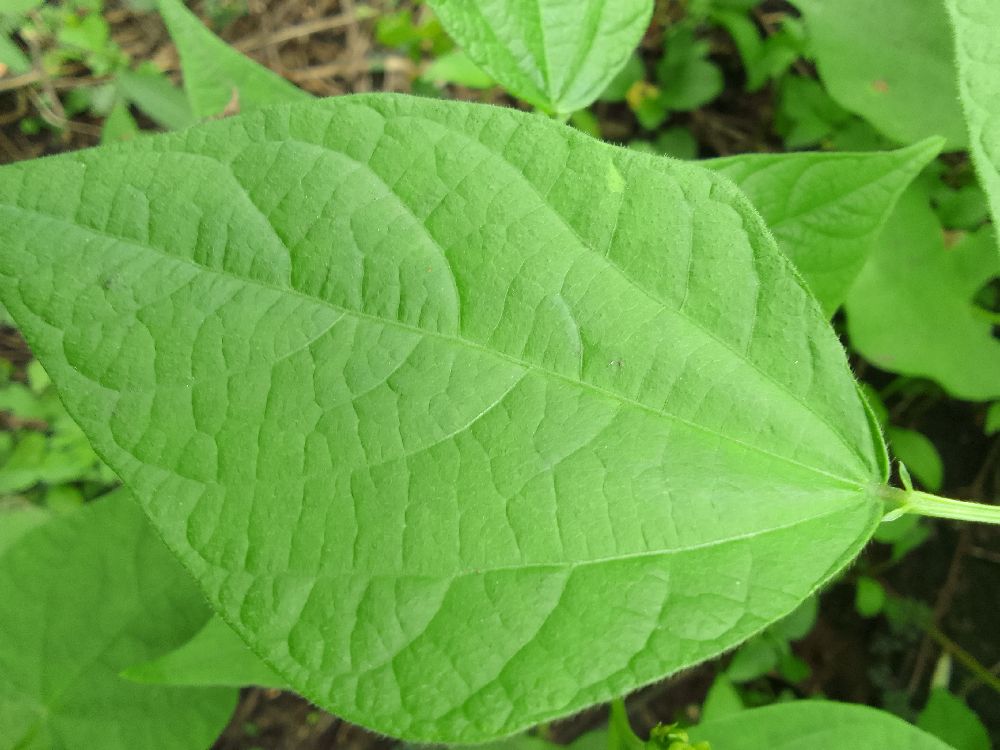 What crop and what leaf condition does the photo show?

common bean, healthy
